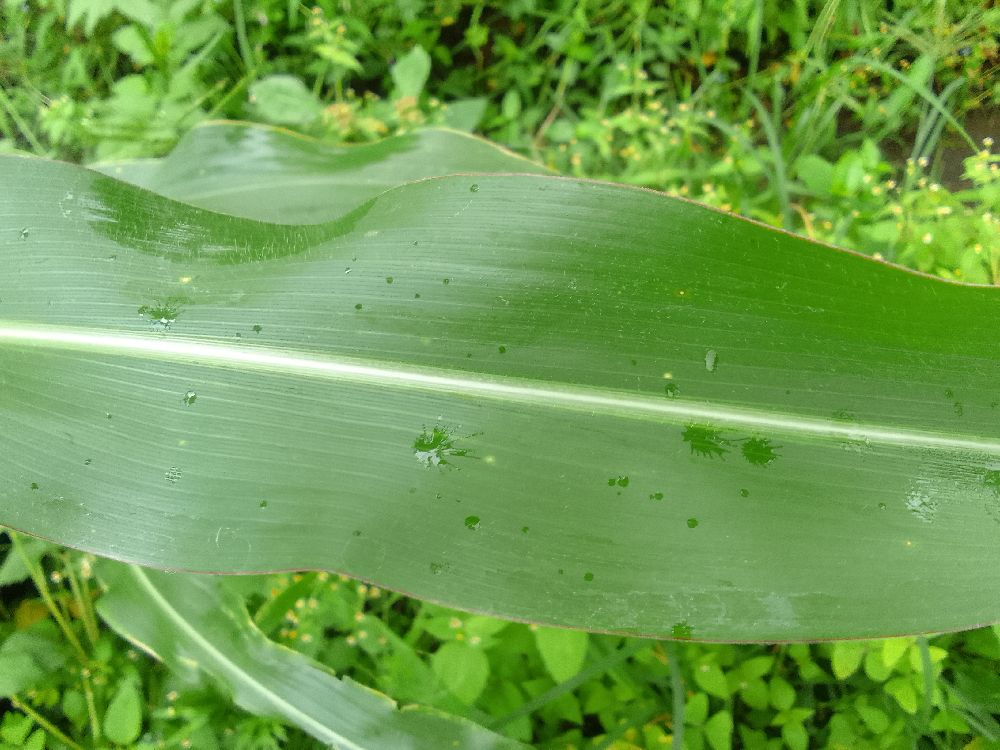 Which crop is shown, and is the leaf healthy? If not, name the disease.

maize, healthy
